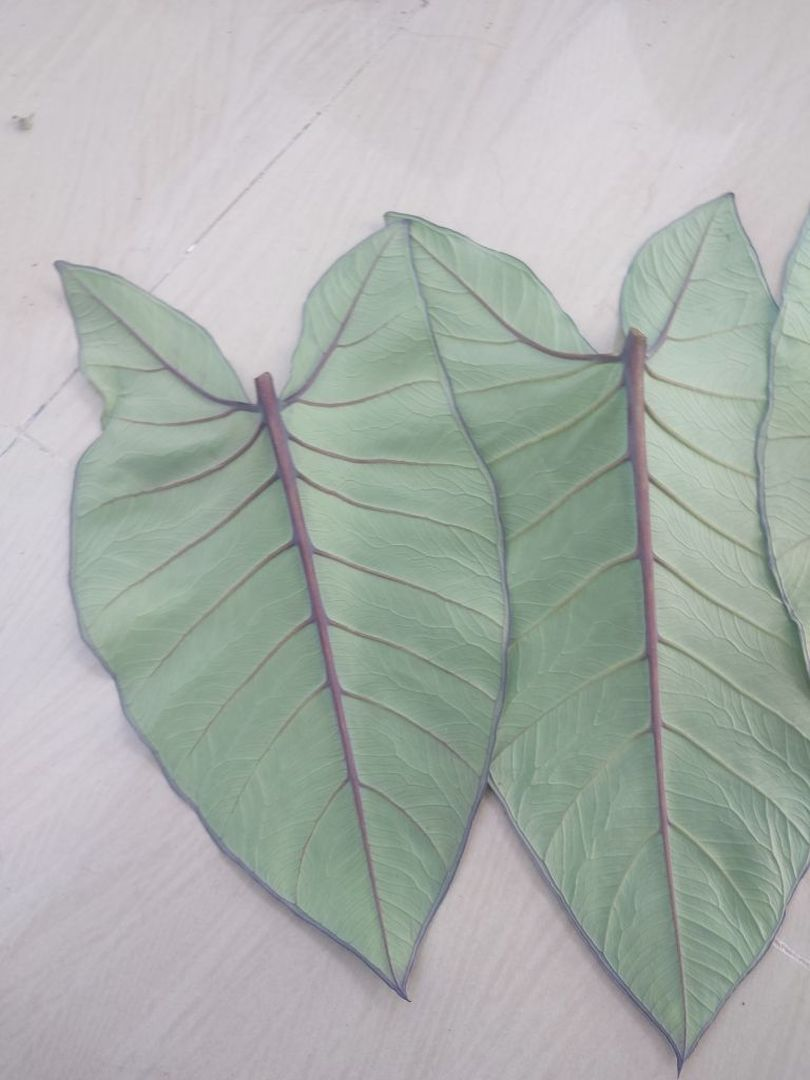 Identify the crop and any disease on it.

taro, healthy
